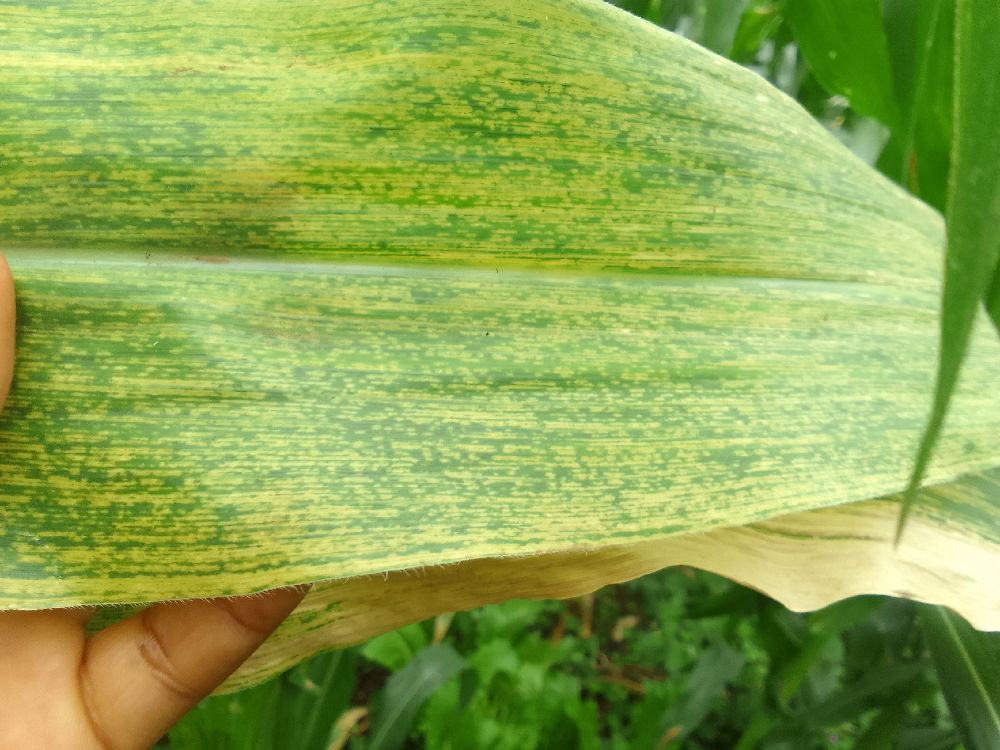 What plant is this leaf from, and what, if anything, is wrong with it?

maize, maize lethal necrosis
